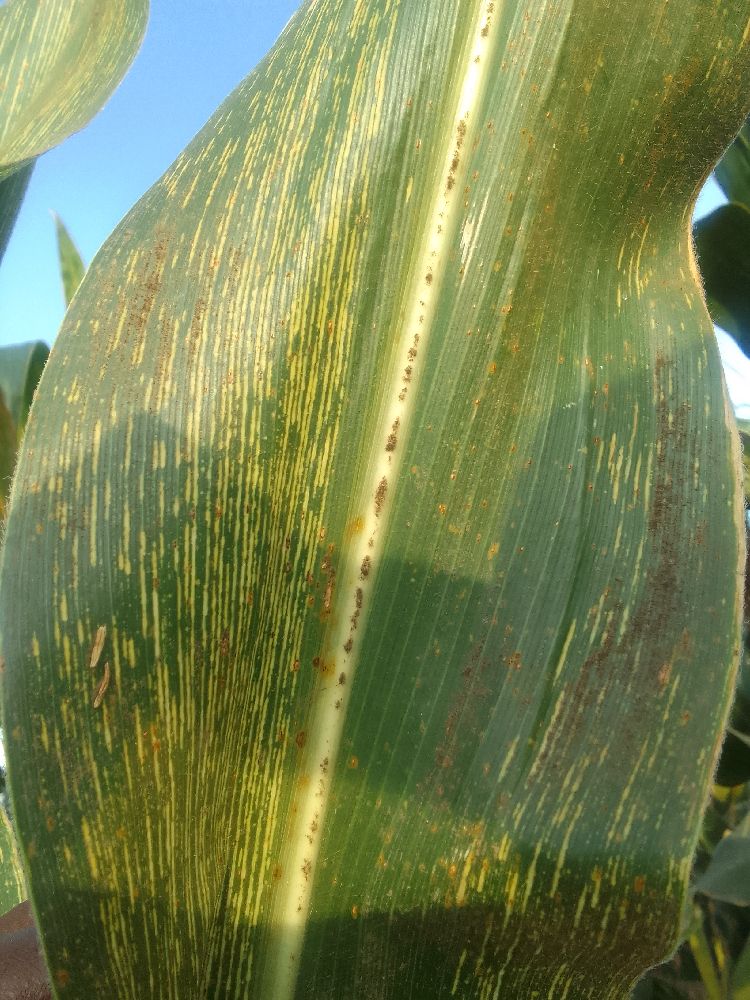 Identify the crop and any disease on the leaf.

maize, maize streak virus
